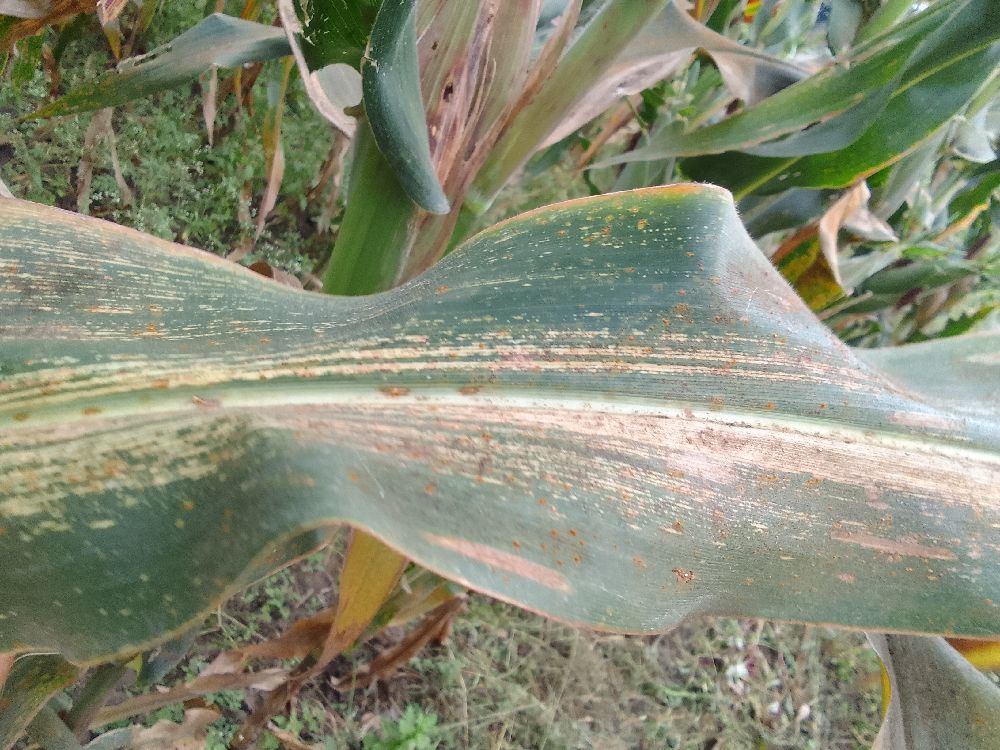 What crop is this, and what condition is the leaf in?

maize, maize streak virus
